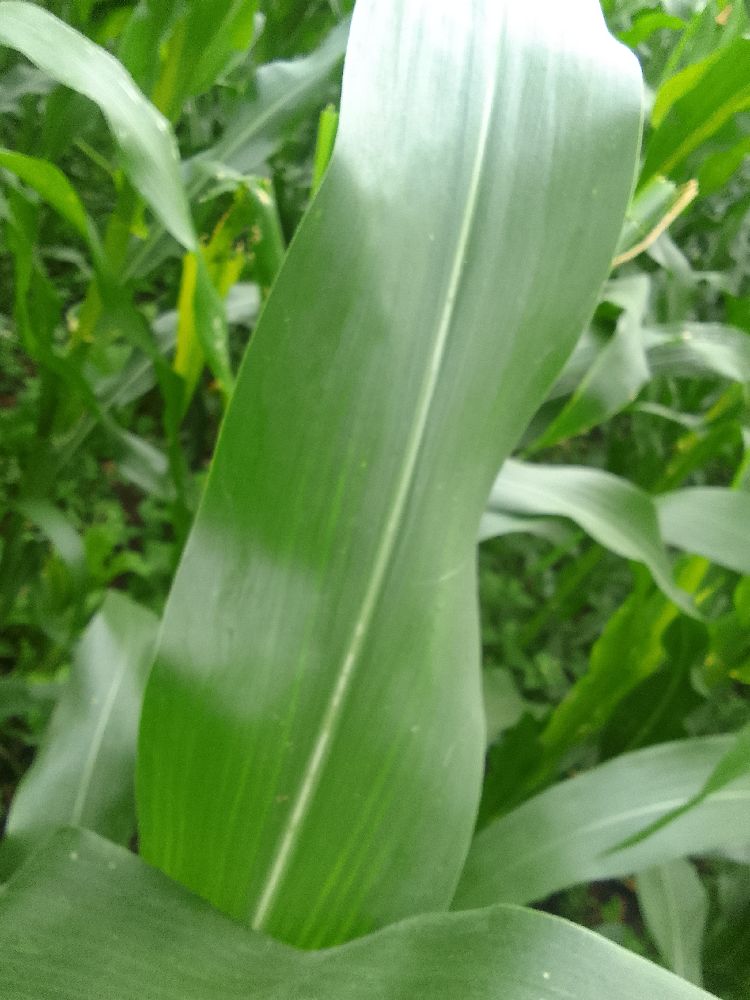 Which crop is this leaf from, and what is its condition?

maize, healthy
